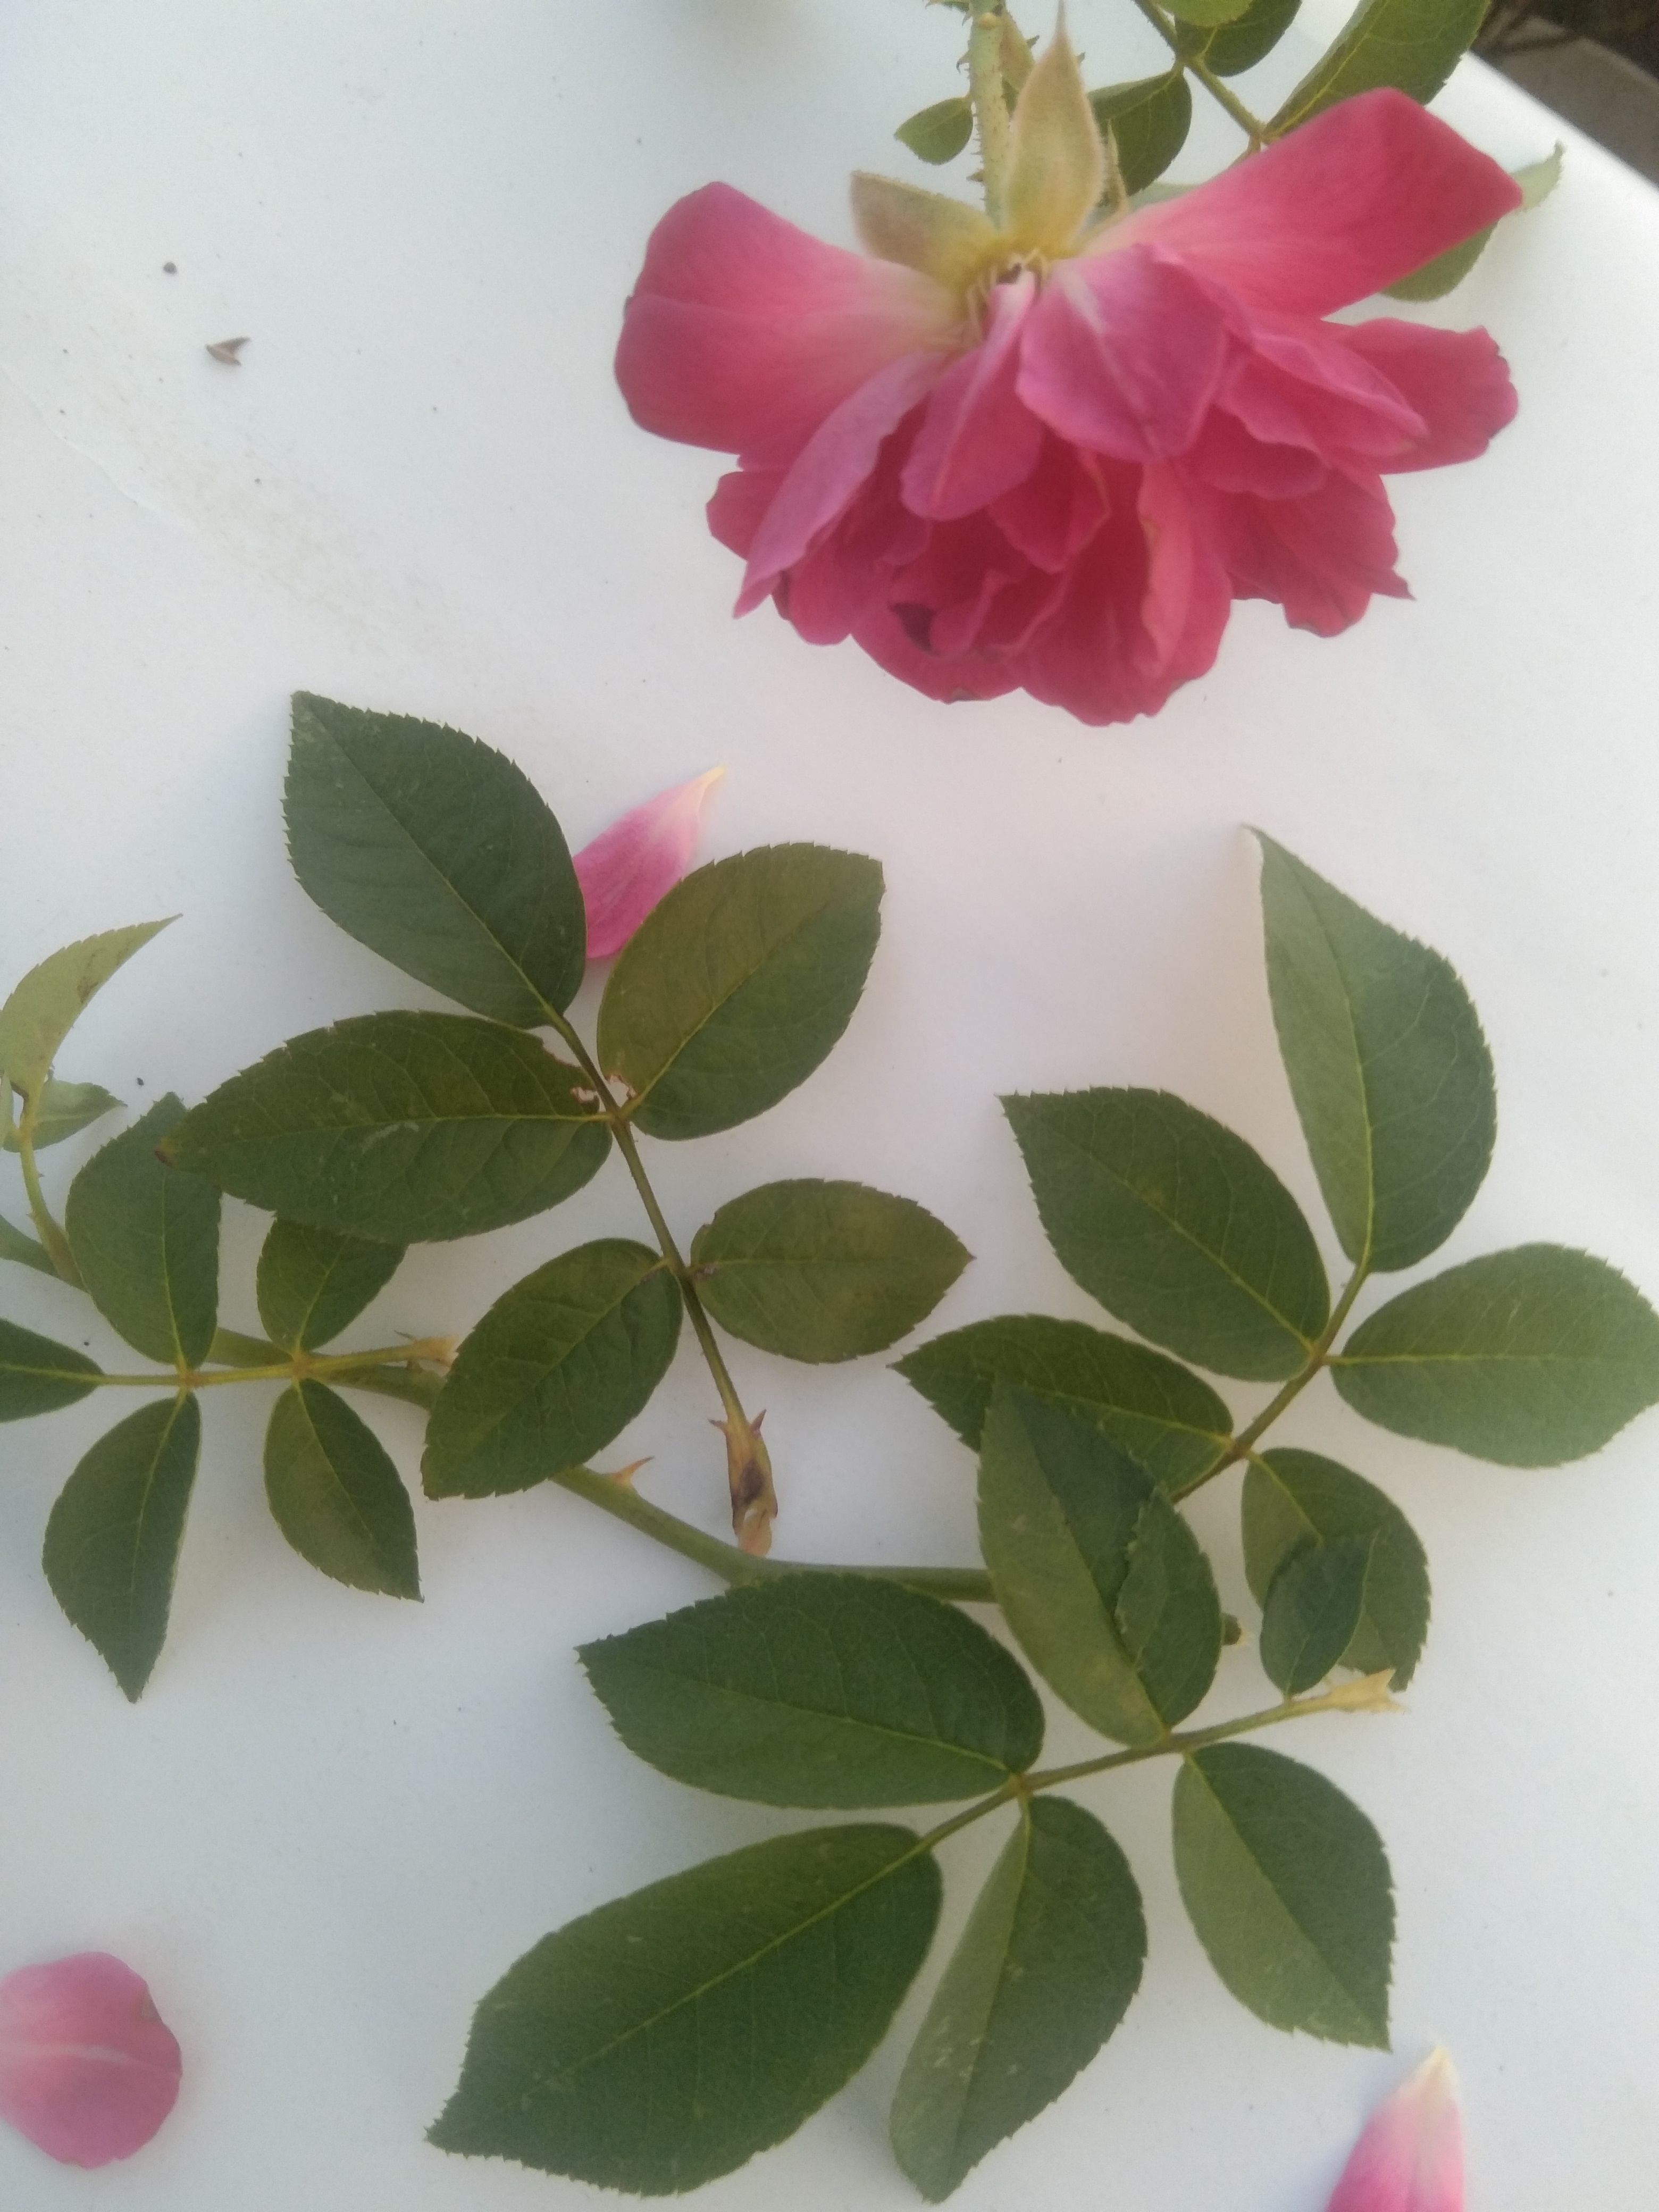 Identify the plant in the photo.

rose
